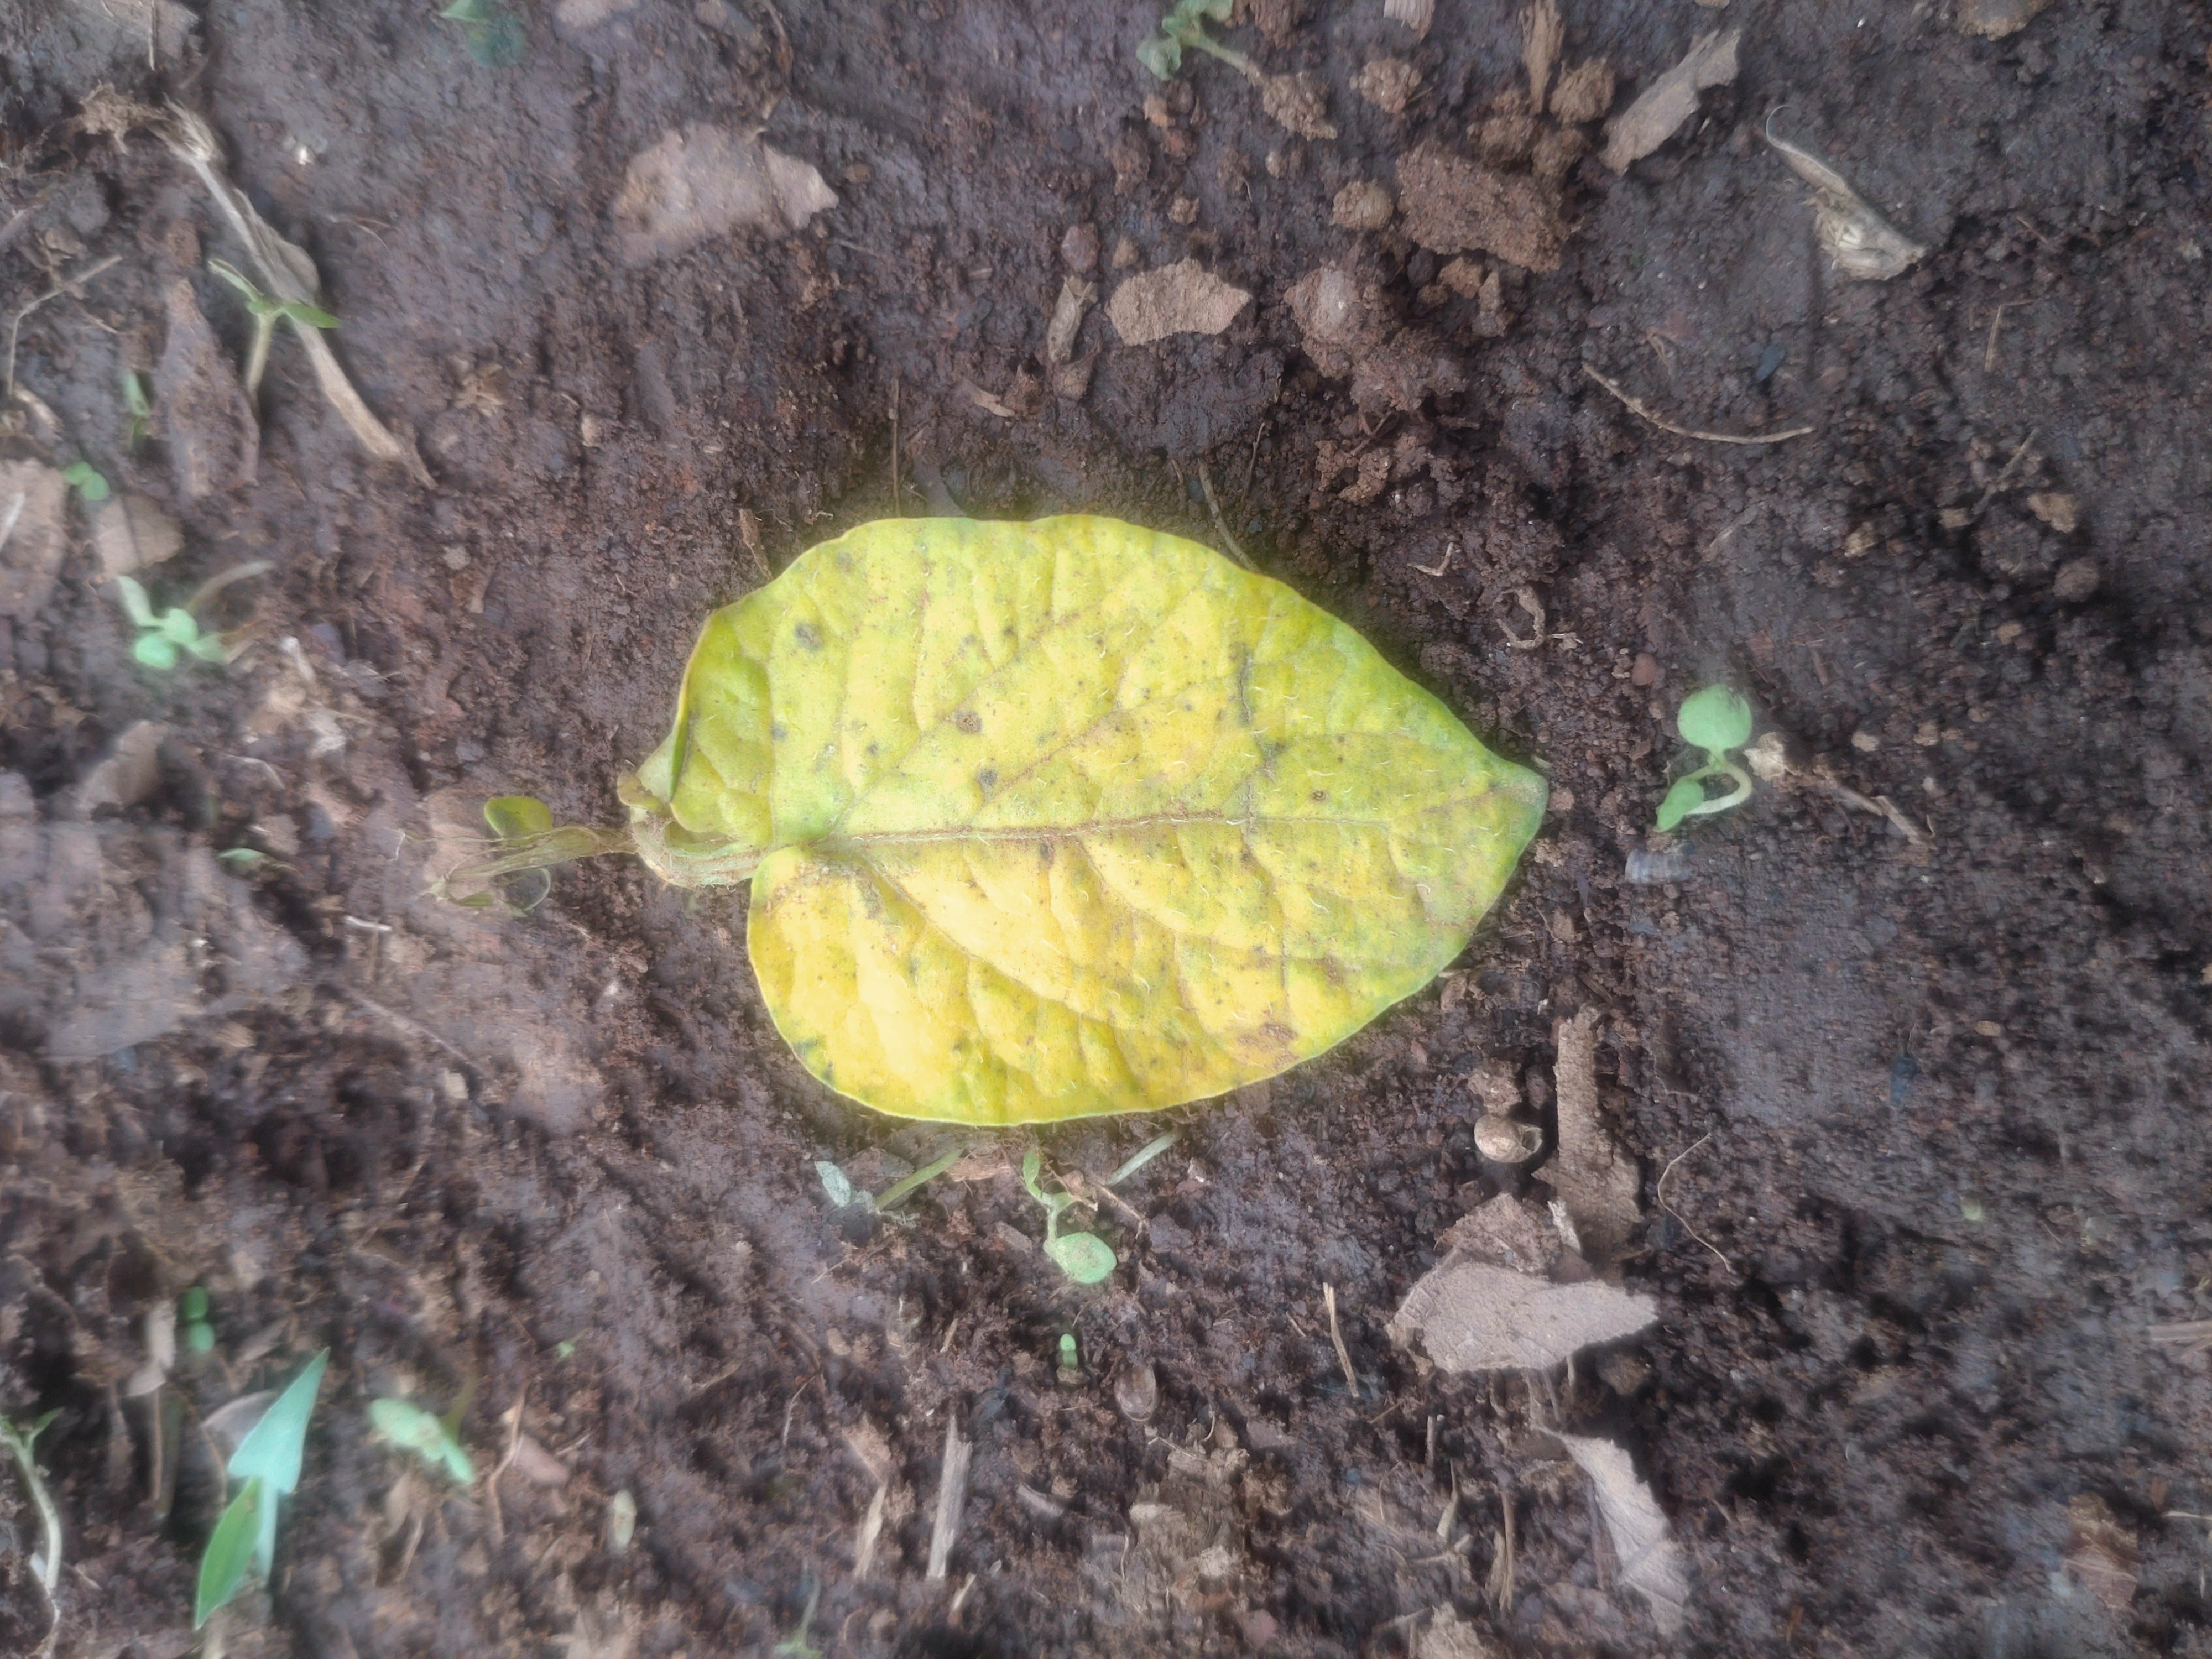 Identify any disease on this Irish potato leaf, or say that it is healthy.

late blight
